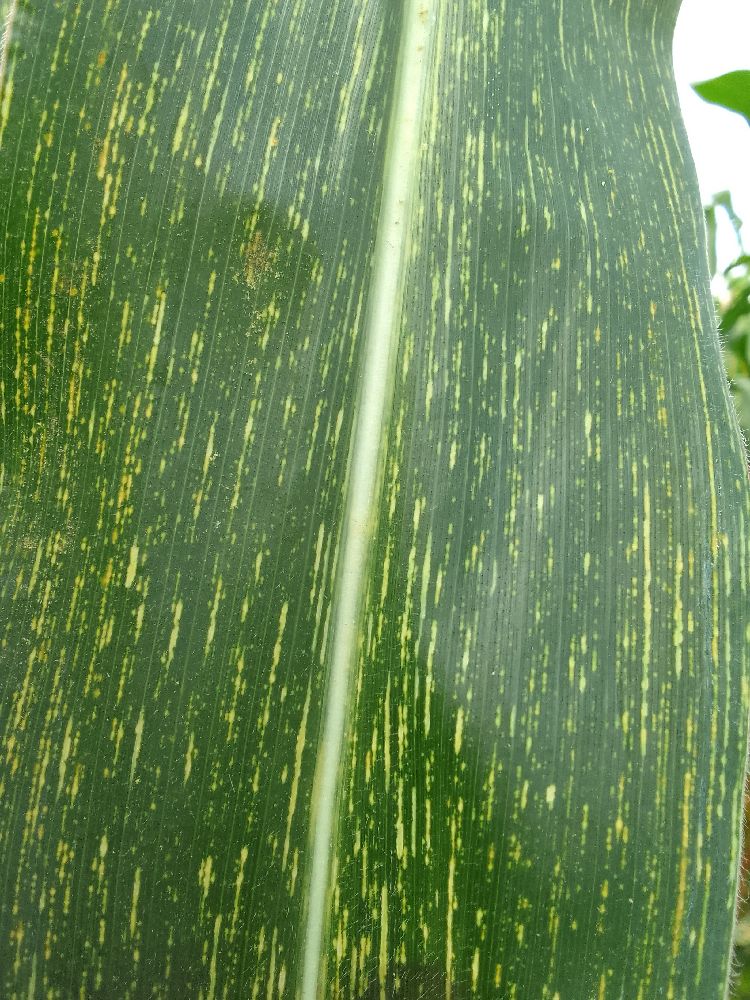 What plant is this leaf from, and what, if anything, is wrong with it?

maize, maize streak virus
